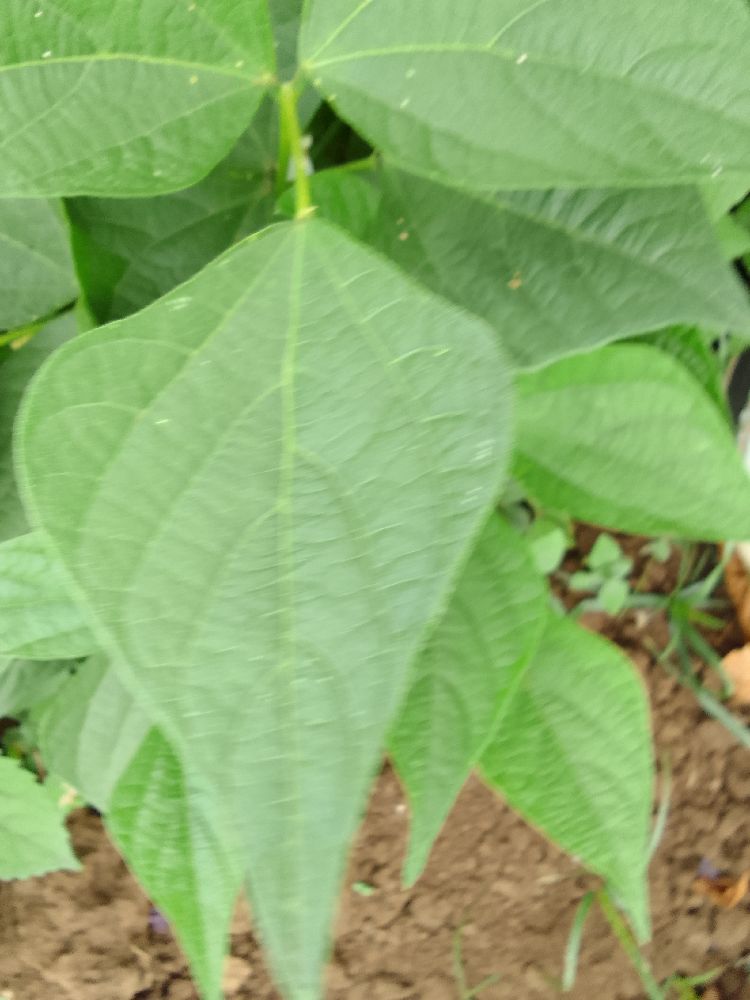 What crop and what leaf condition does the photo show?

common bean, healthy
